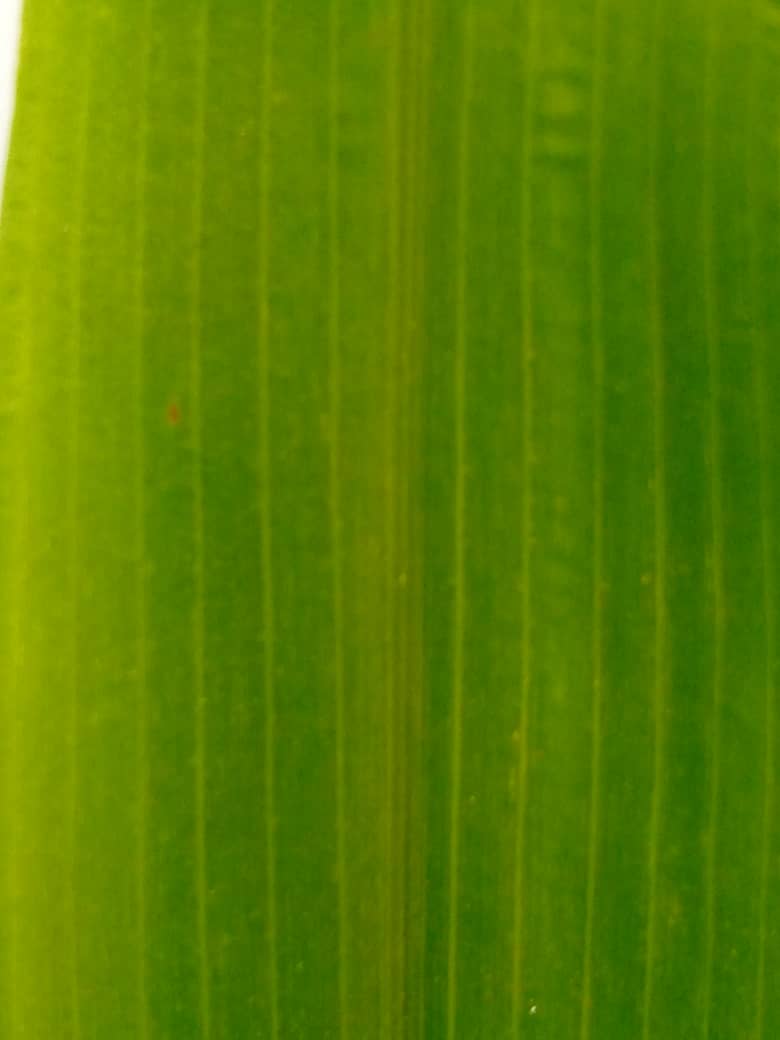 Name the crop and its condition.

pearl millet, healthy leaves
